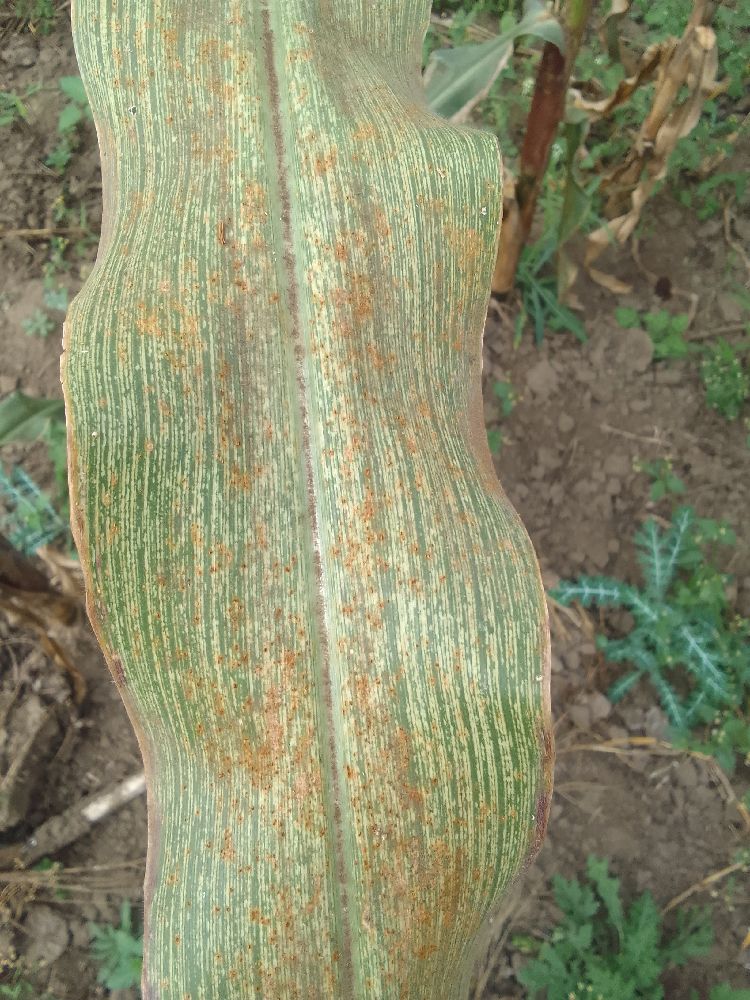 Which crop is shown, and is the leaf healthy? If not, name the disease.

maize, maize streak virus
